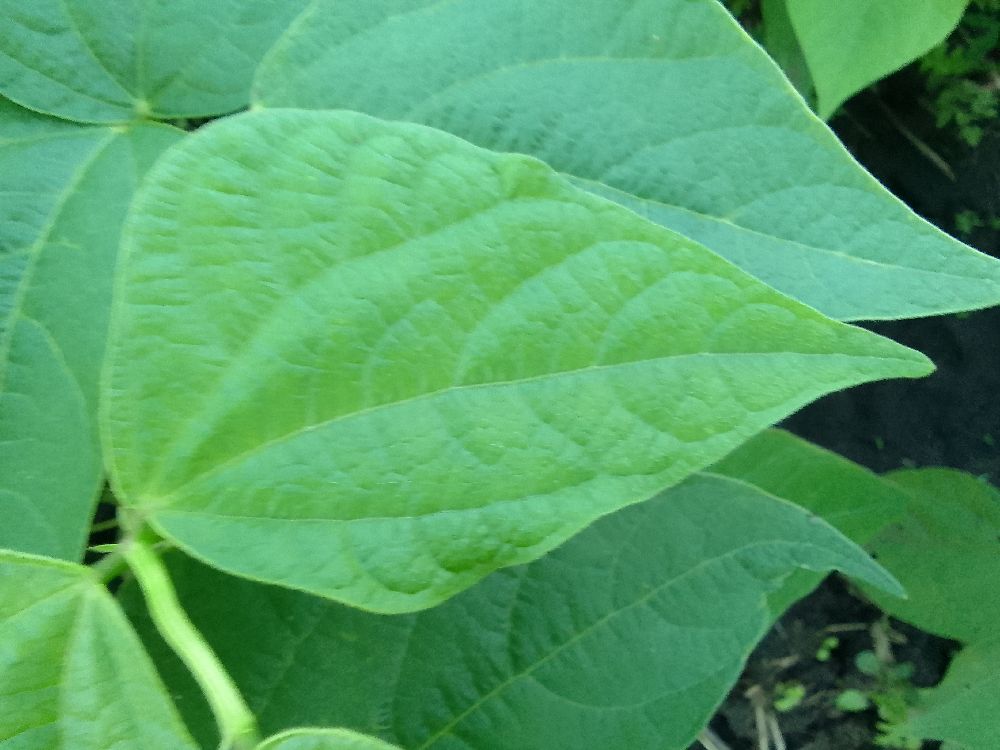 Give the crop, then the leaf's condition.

common bean, healthy
